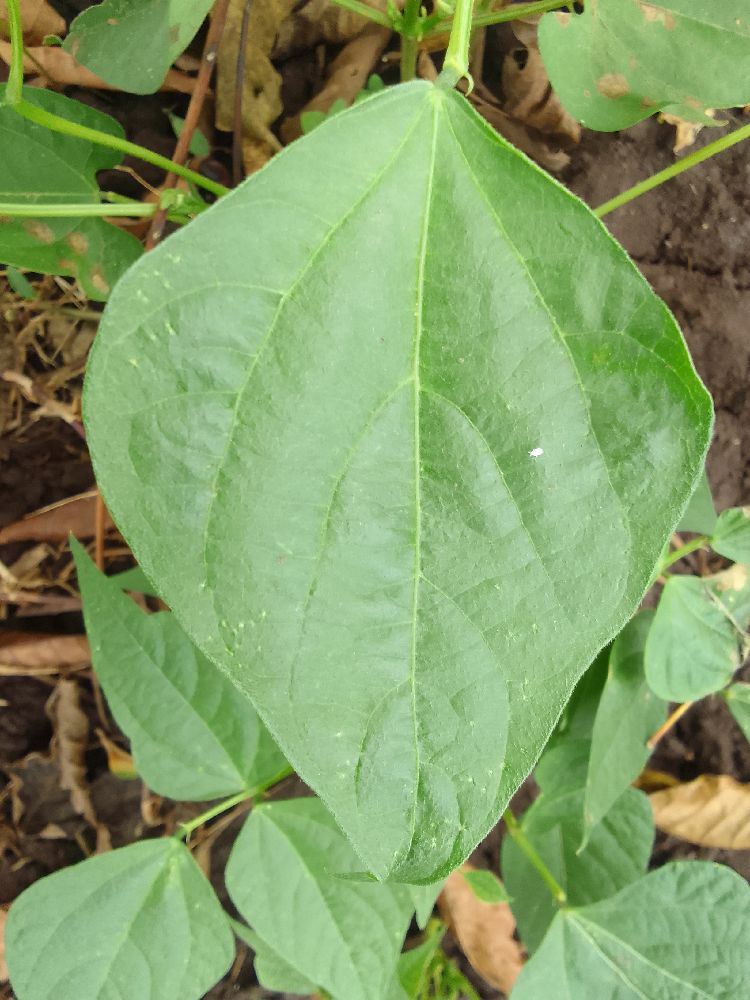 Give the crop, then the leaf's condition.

common bean, healthy
